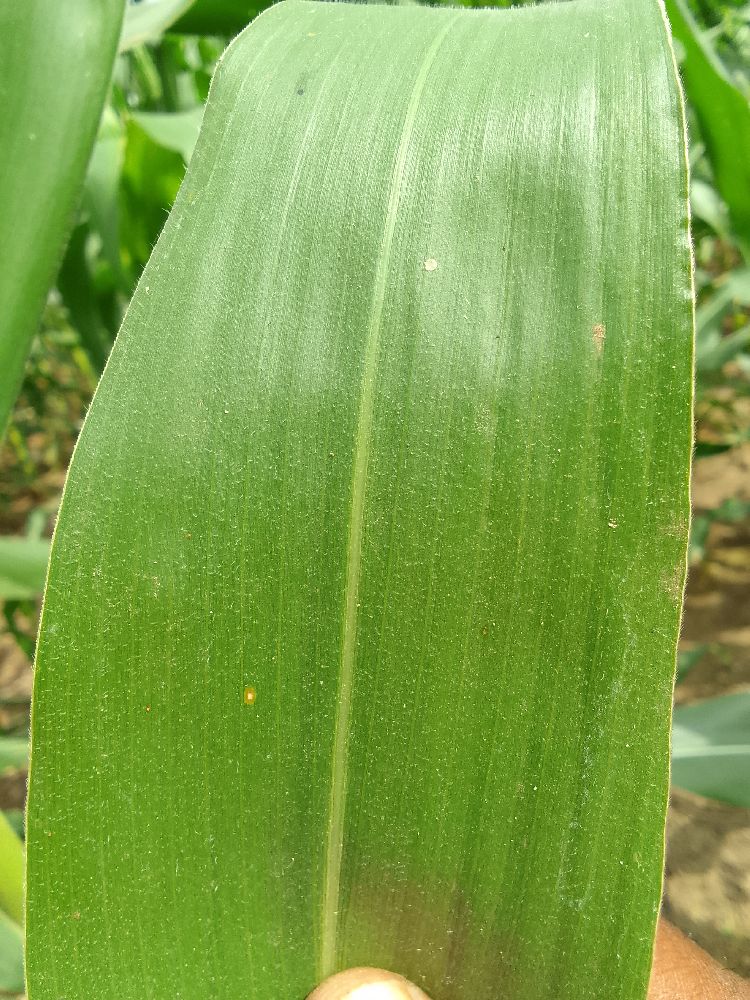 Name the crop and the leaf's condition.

maize, healthy
